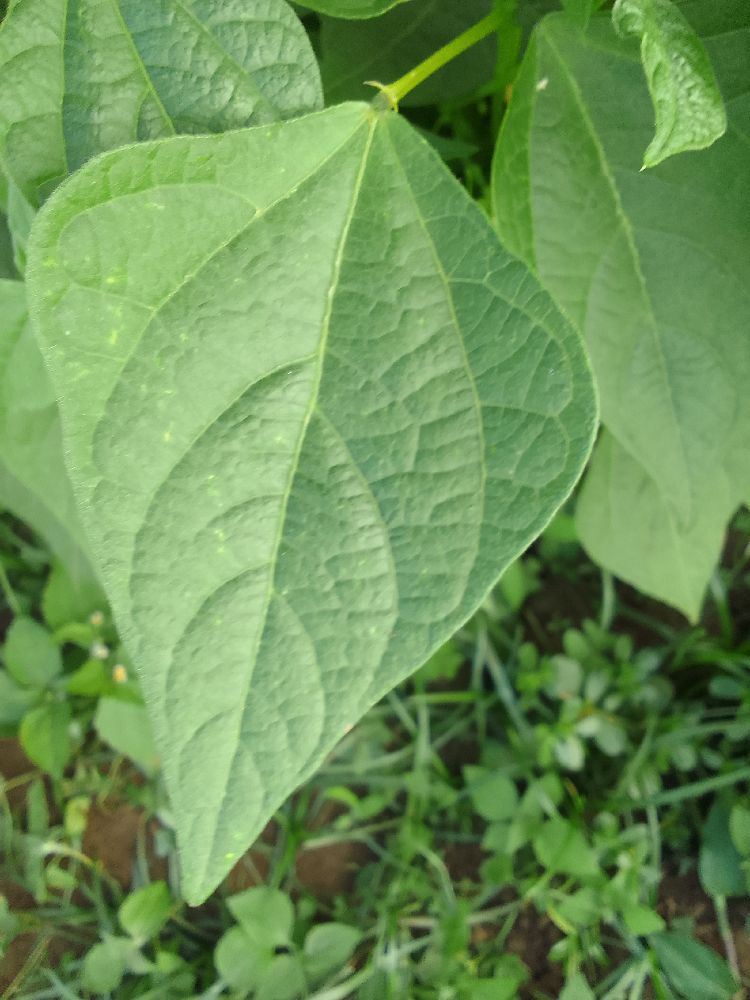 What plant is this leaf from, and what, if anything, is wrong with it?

common bean, healthy
